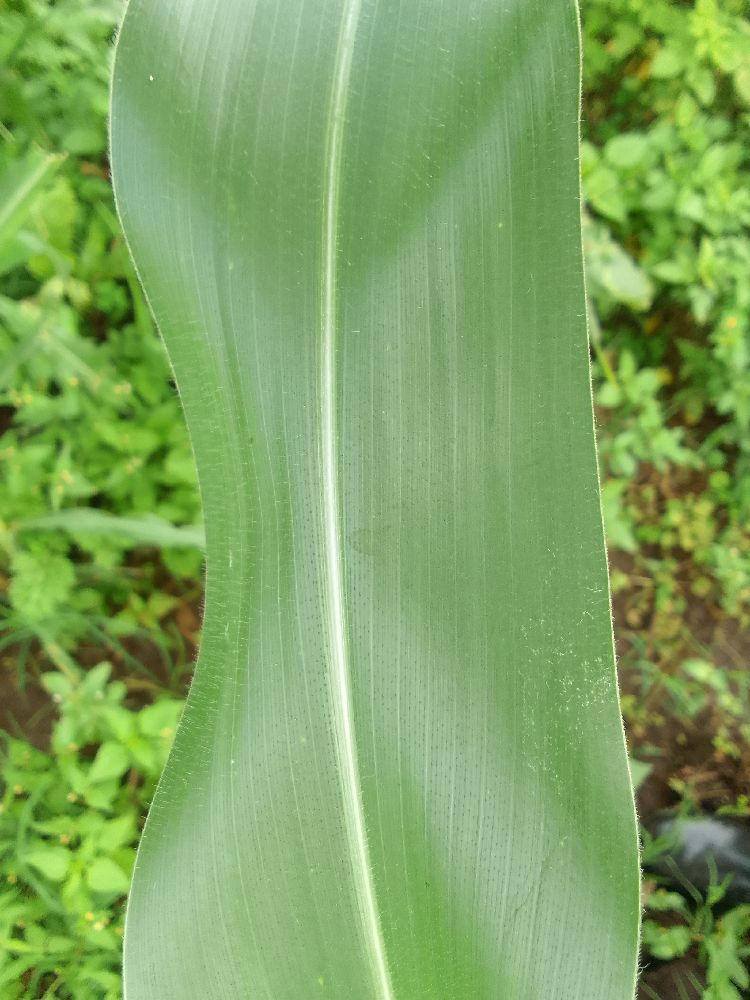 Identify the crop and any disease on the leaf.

maize, healthy
